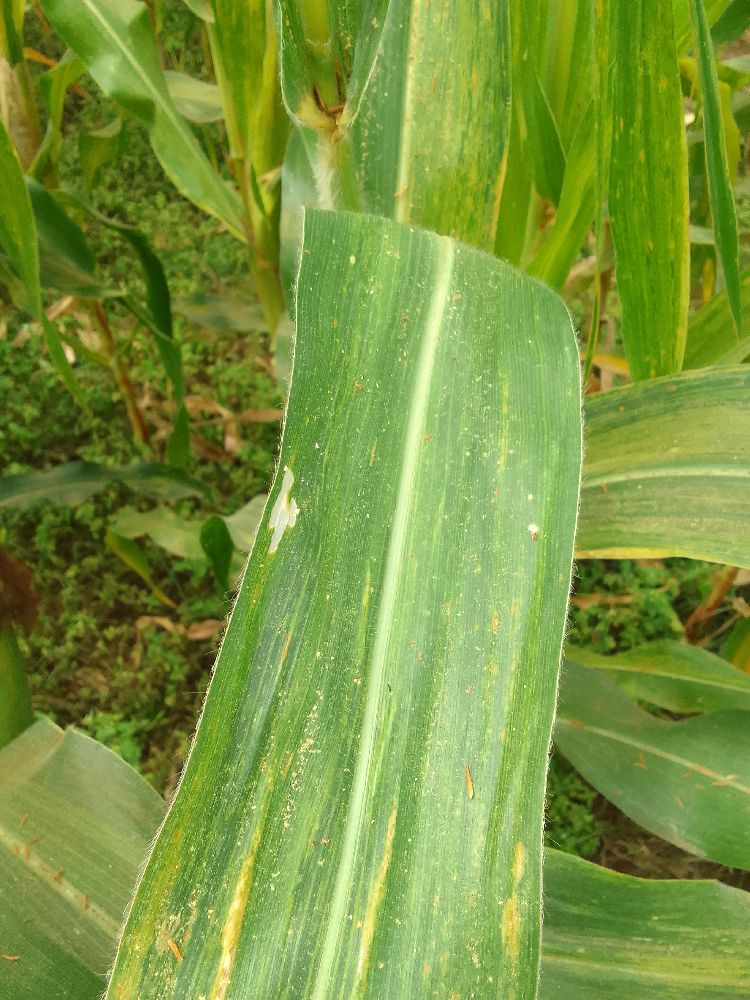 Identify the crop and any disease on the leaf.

maize, maize lethal necrosis
